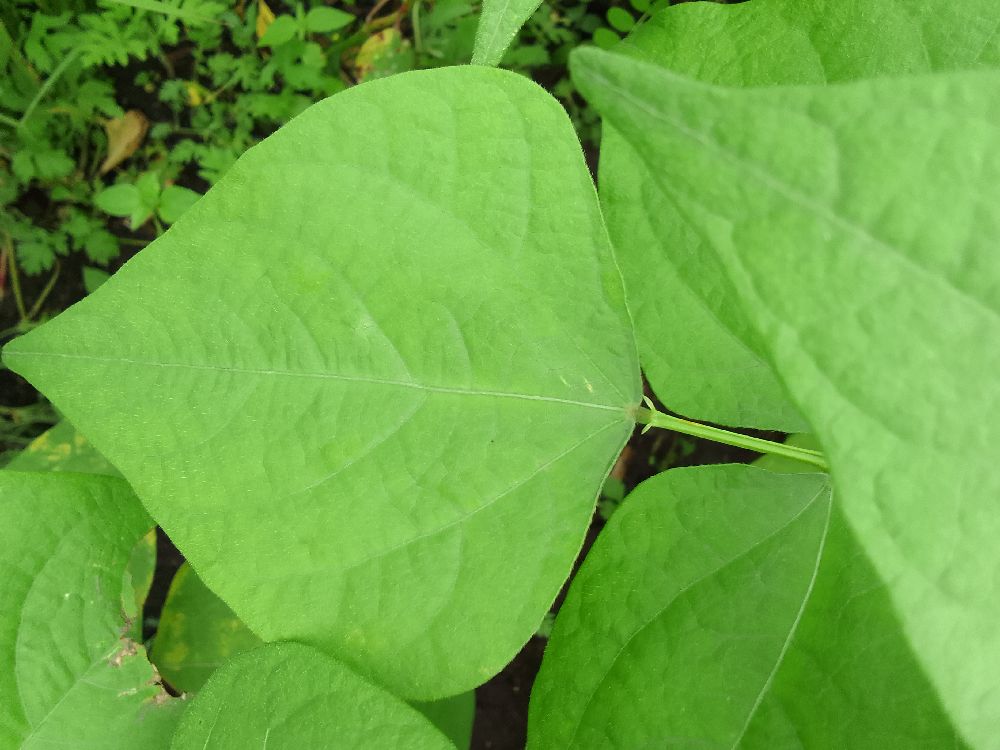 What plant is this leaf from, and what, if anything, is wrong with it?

common bean, healthy
